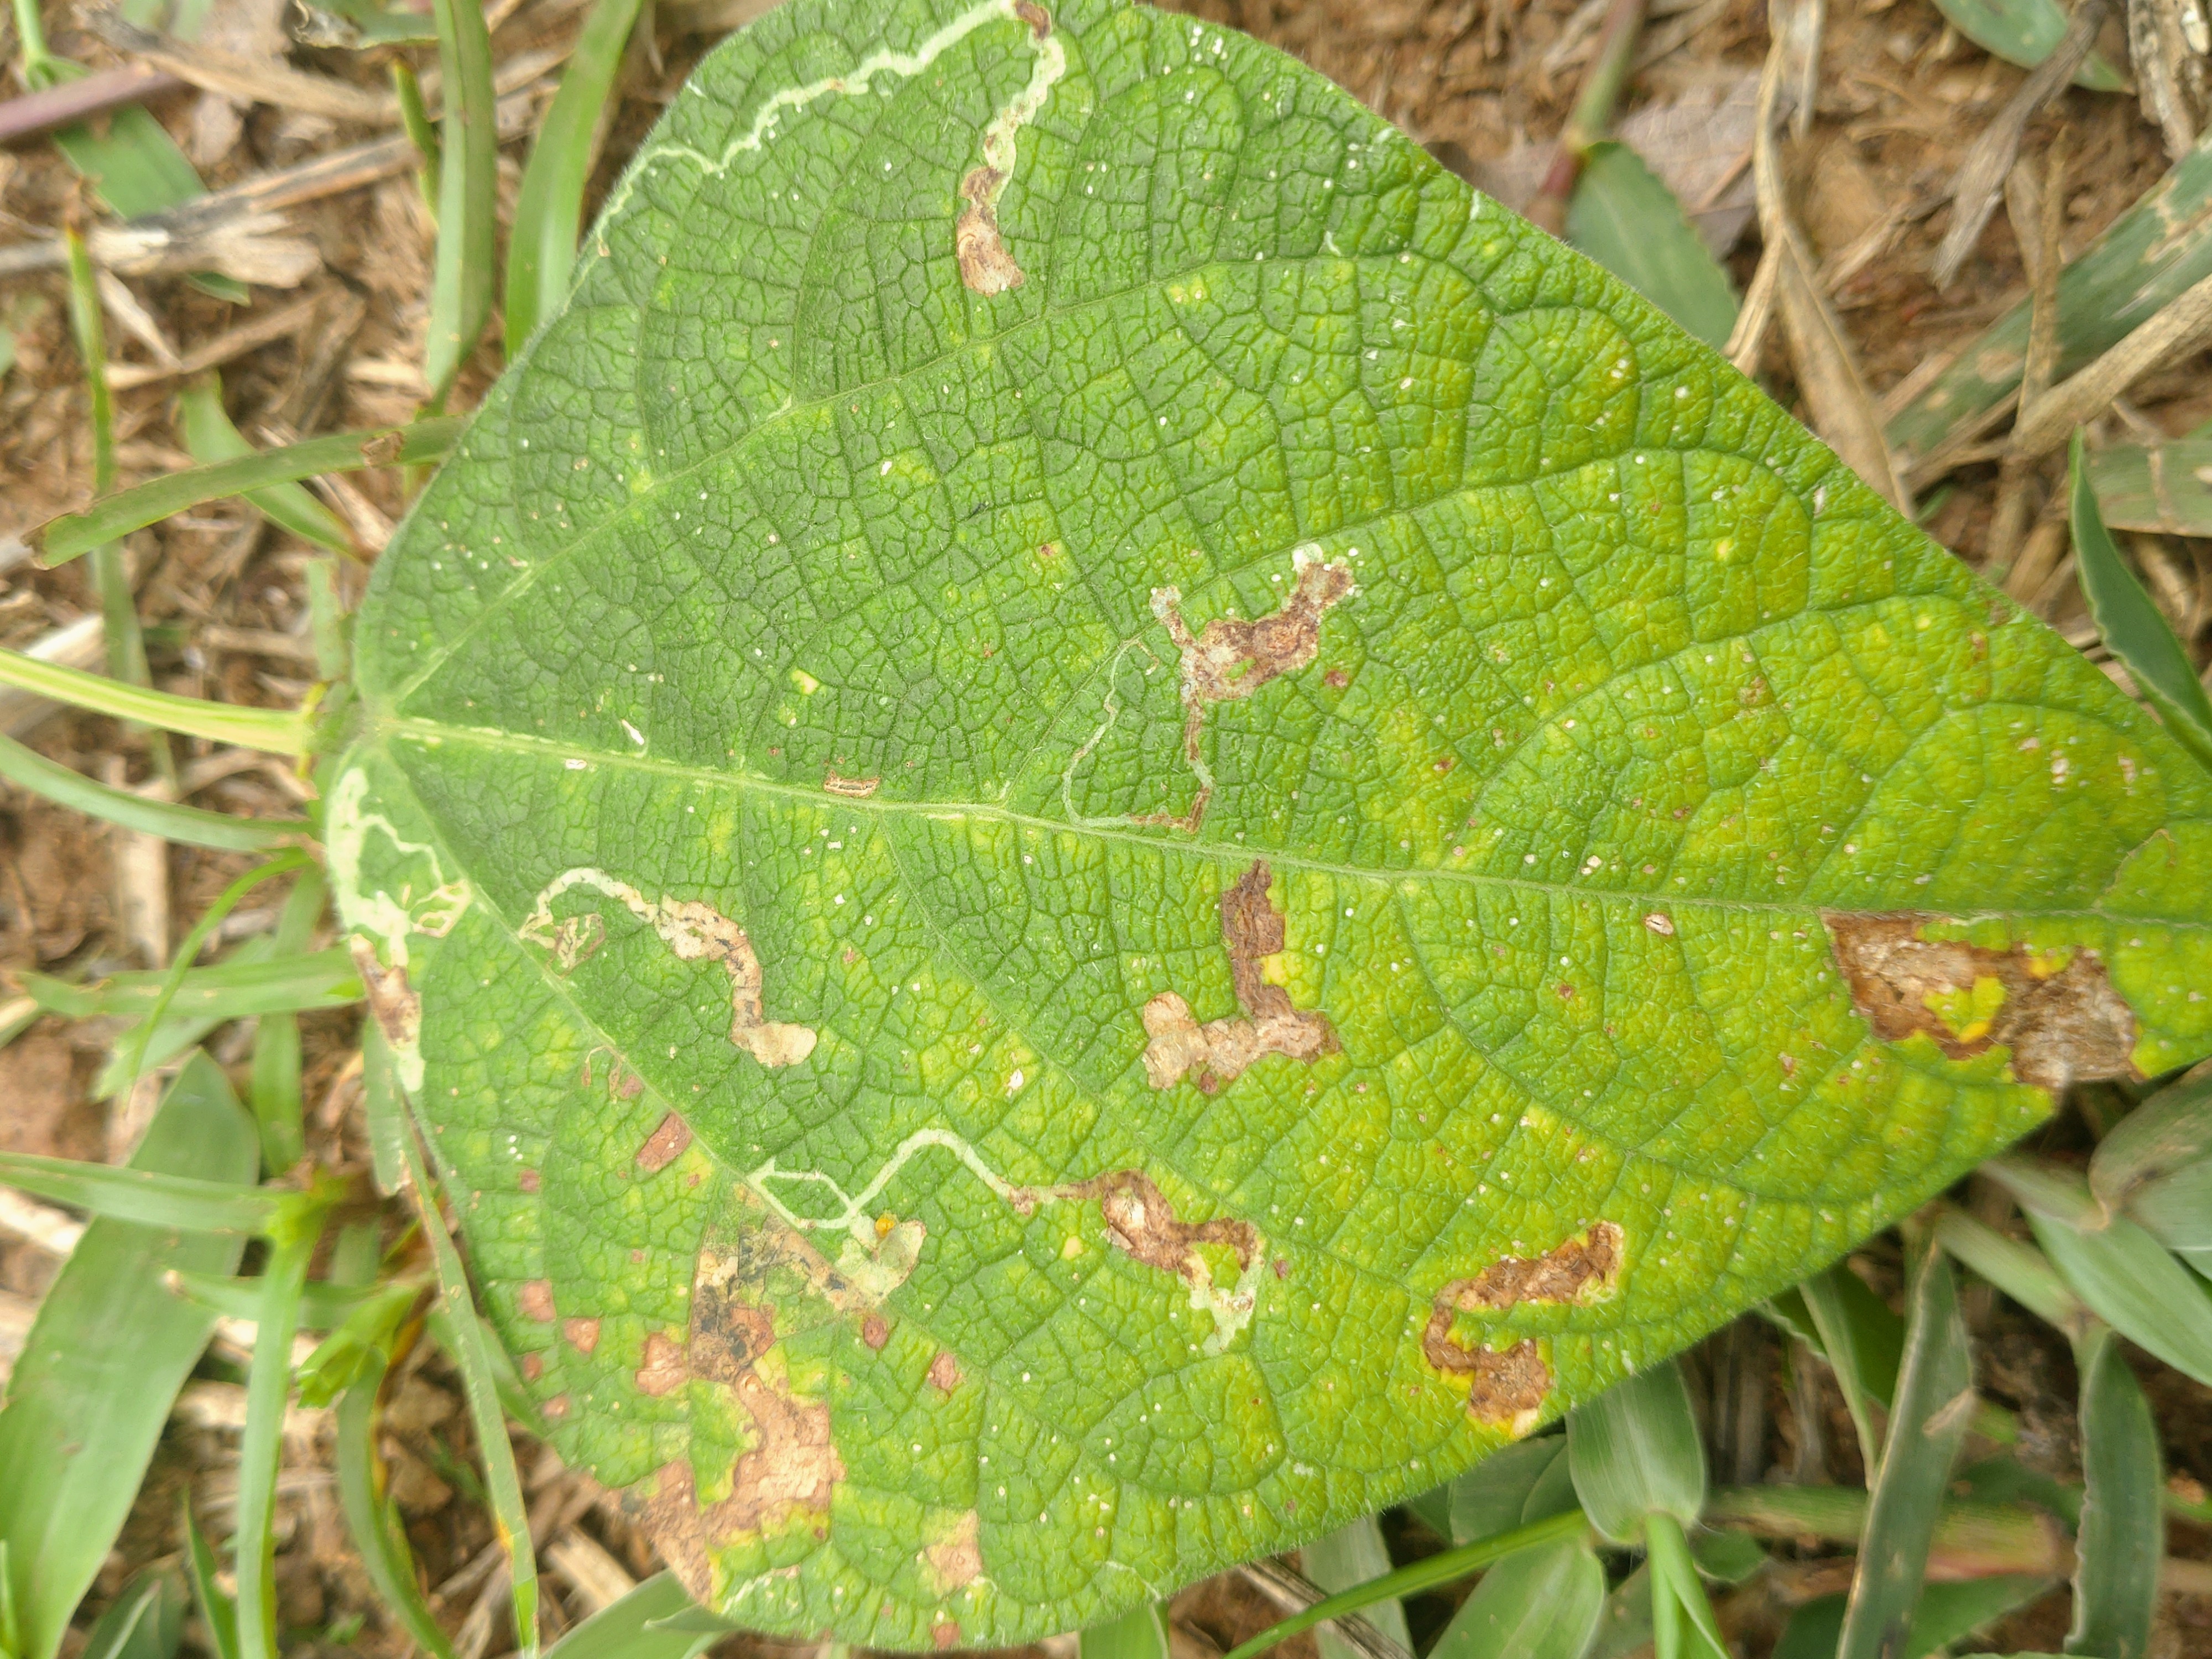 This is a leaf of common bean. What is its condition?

rust
